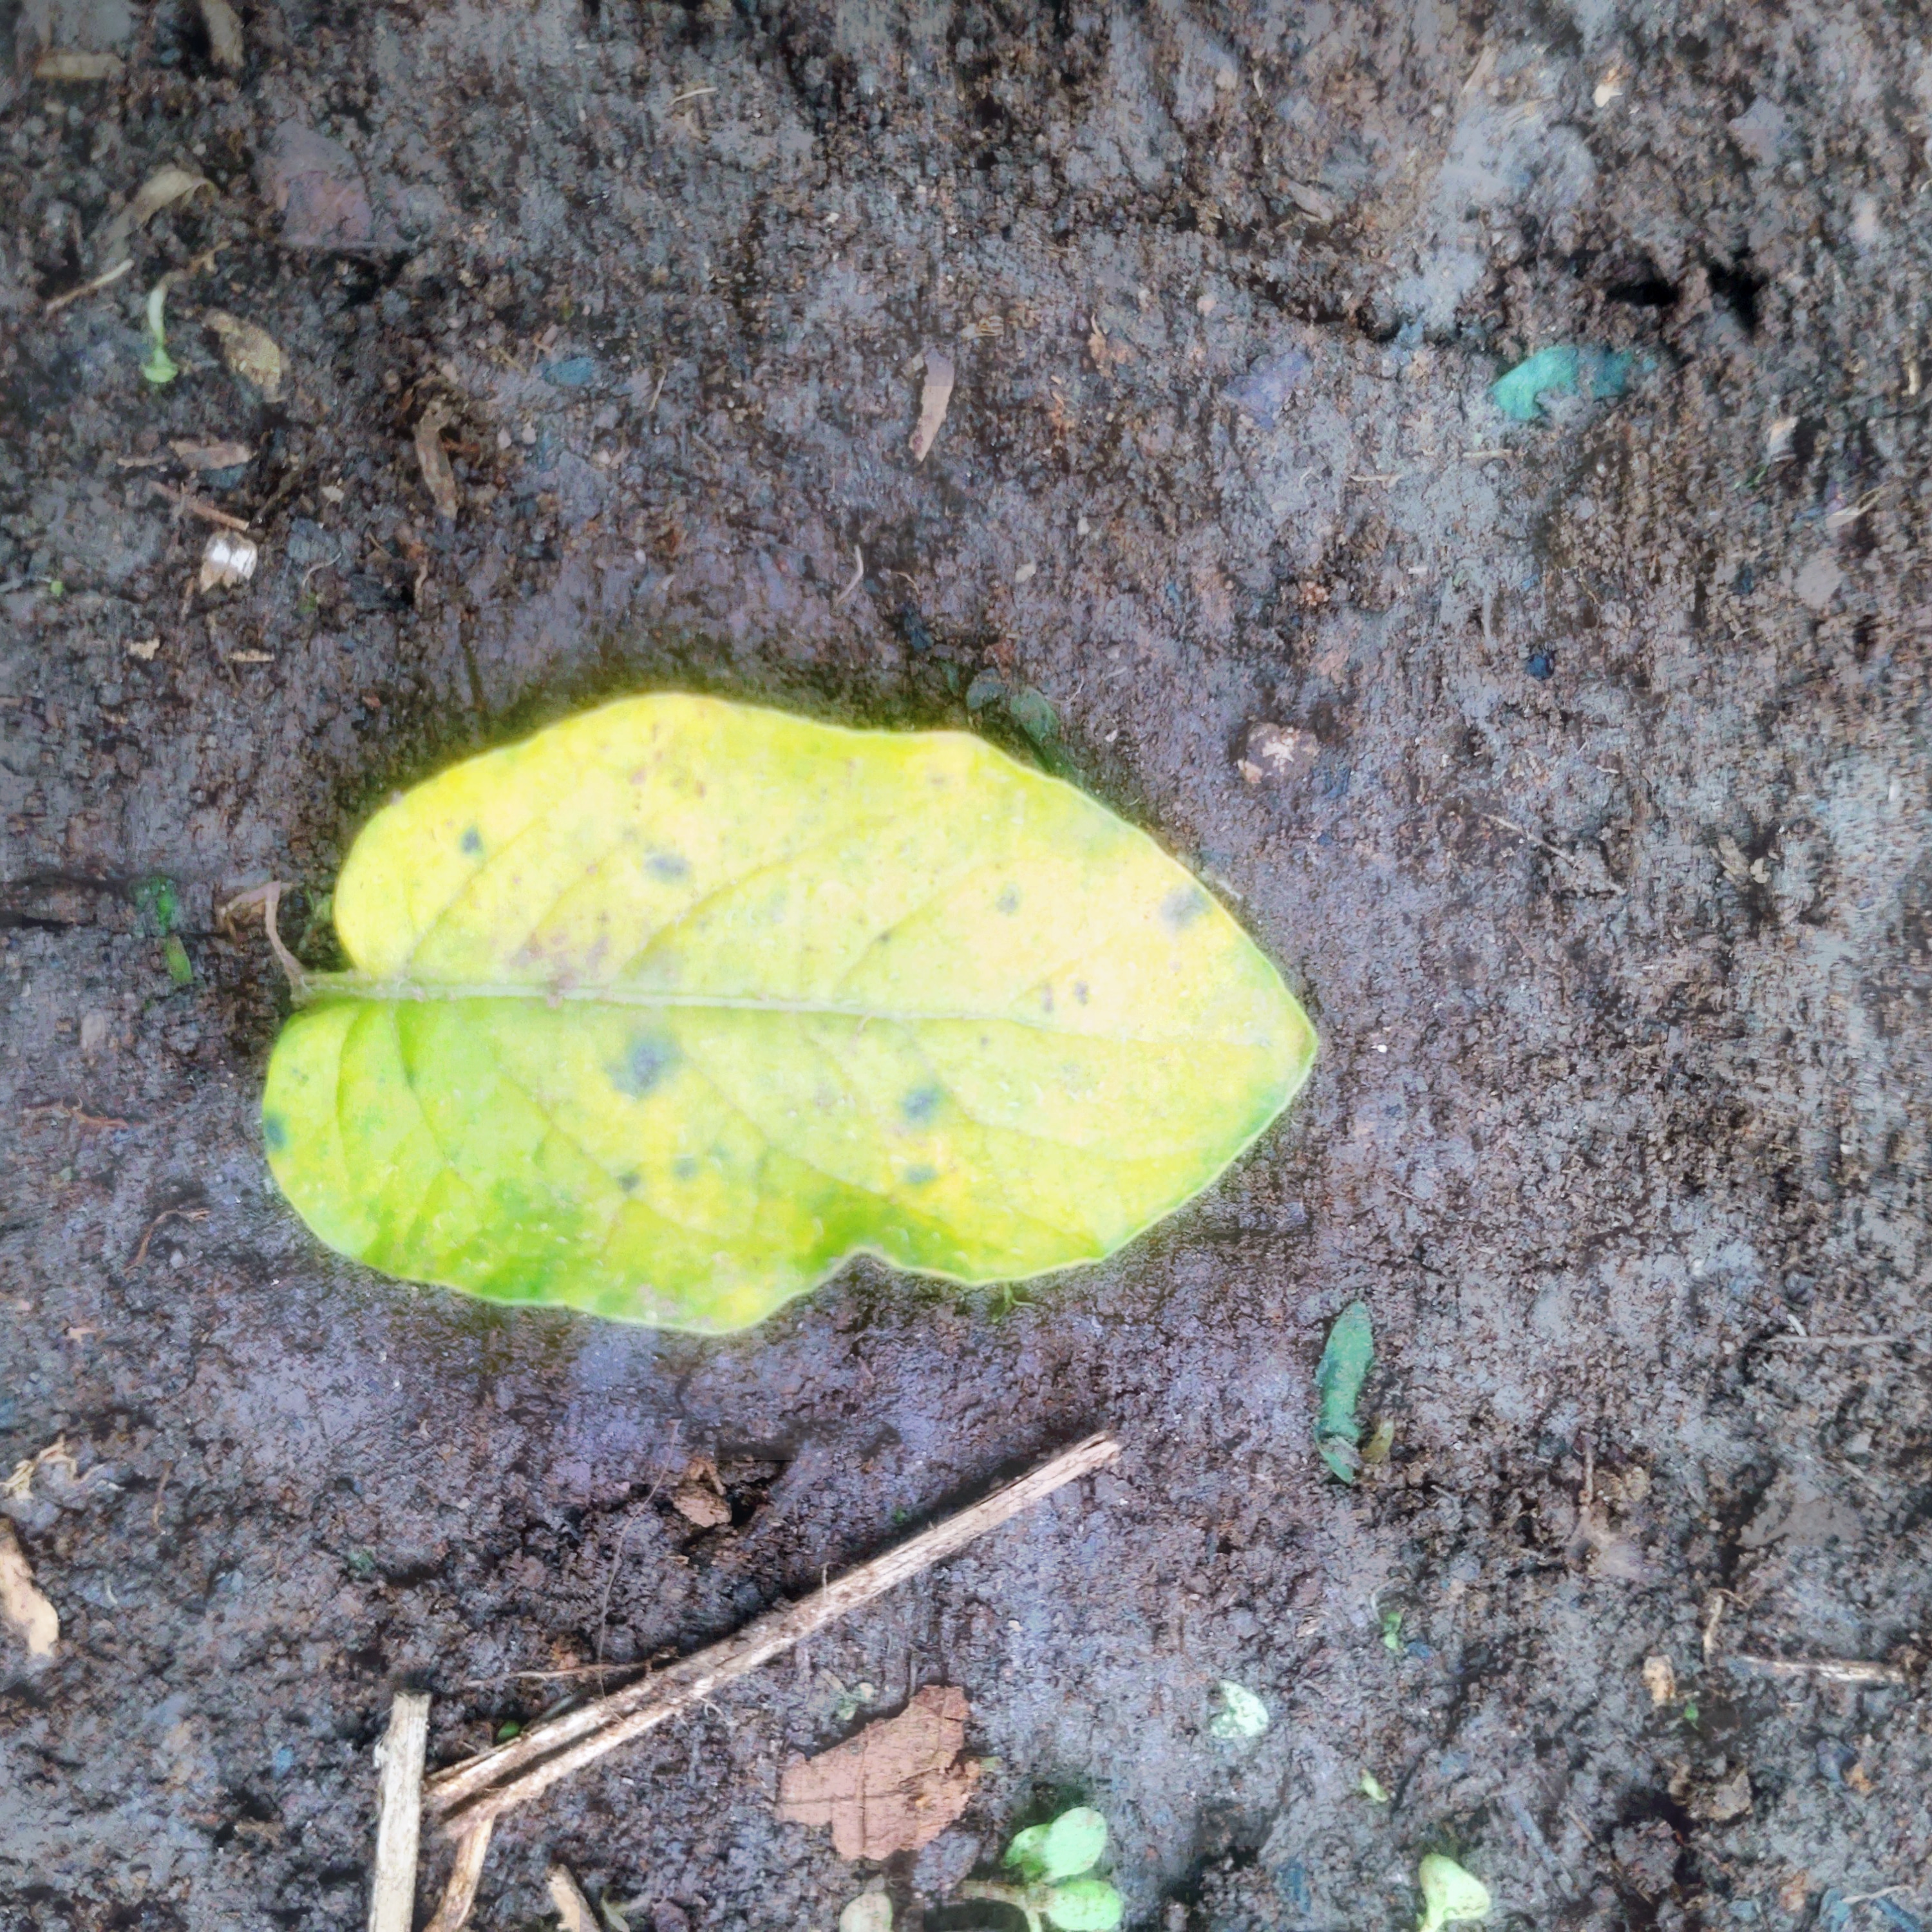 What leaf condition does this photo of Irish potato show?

late blight
